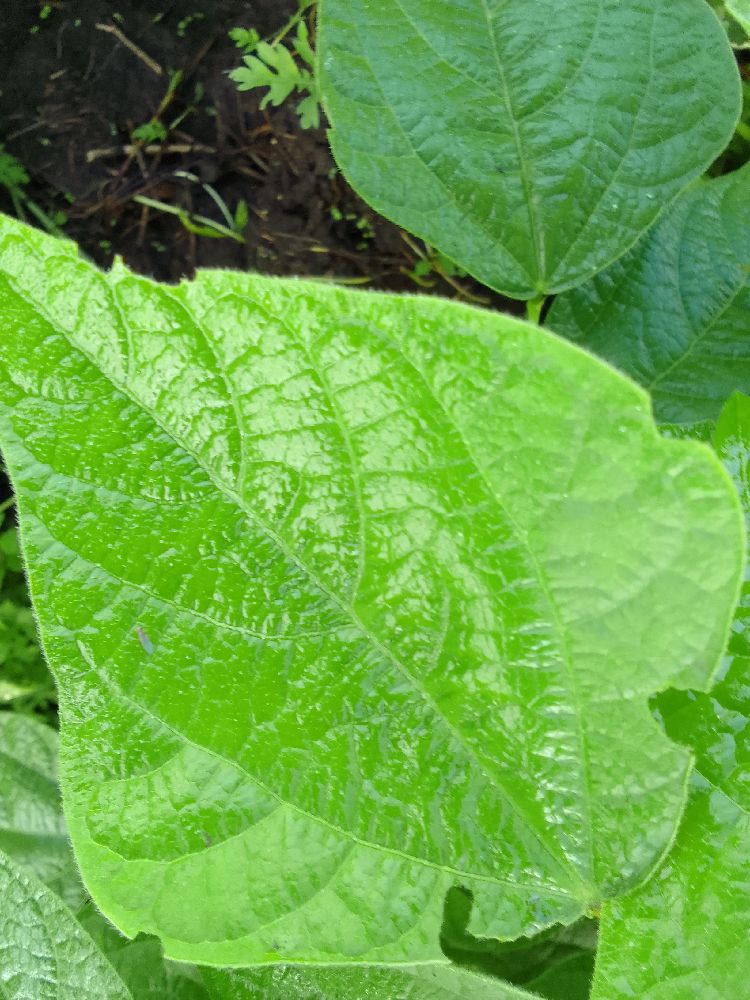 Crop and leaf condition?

common bean, healthy
